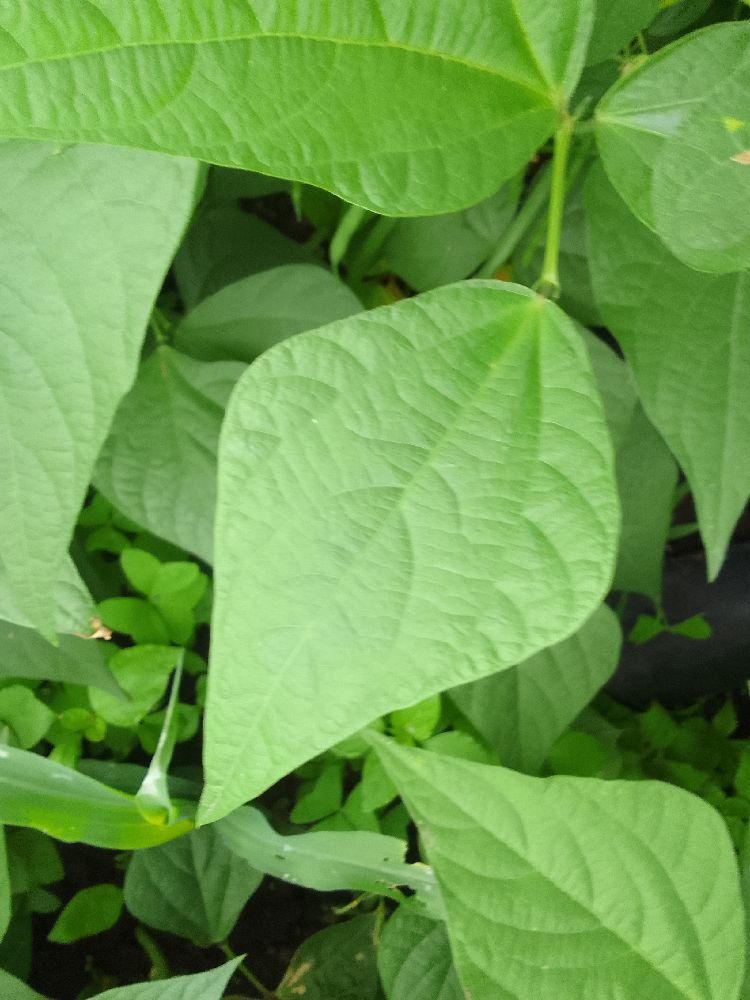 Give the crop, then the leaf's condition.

common bean, healthy
